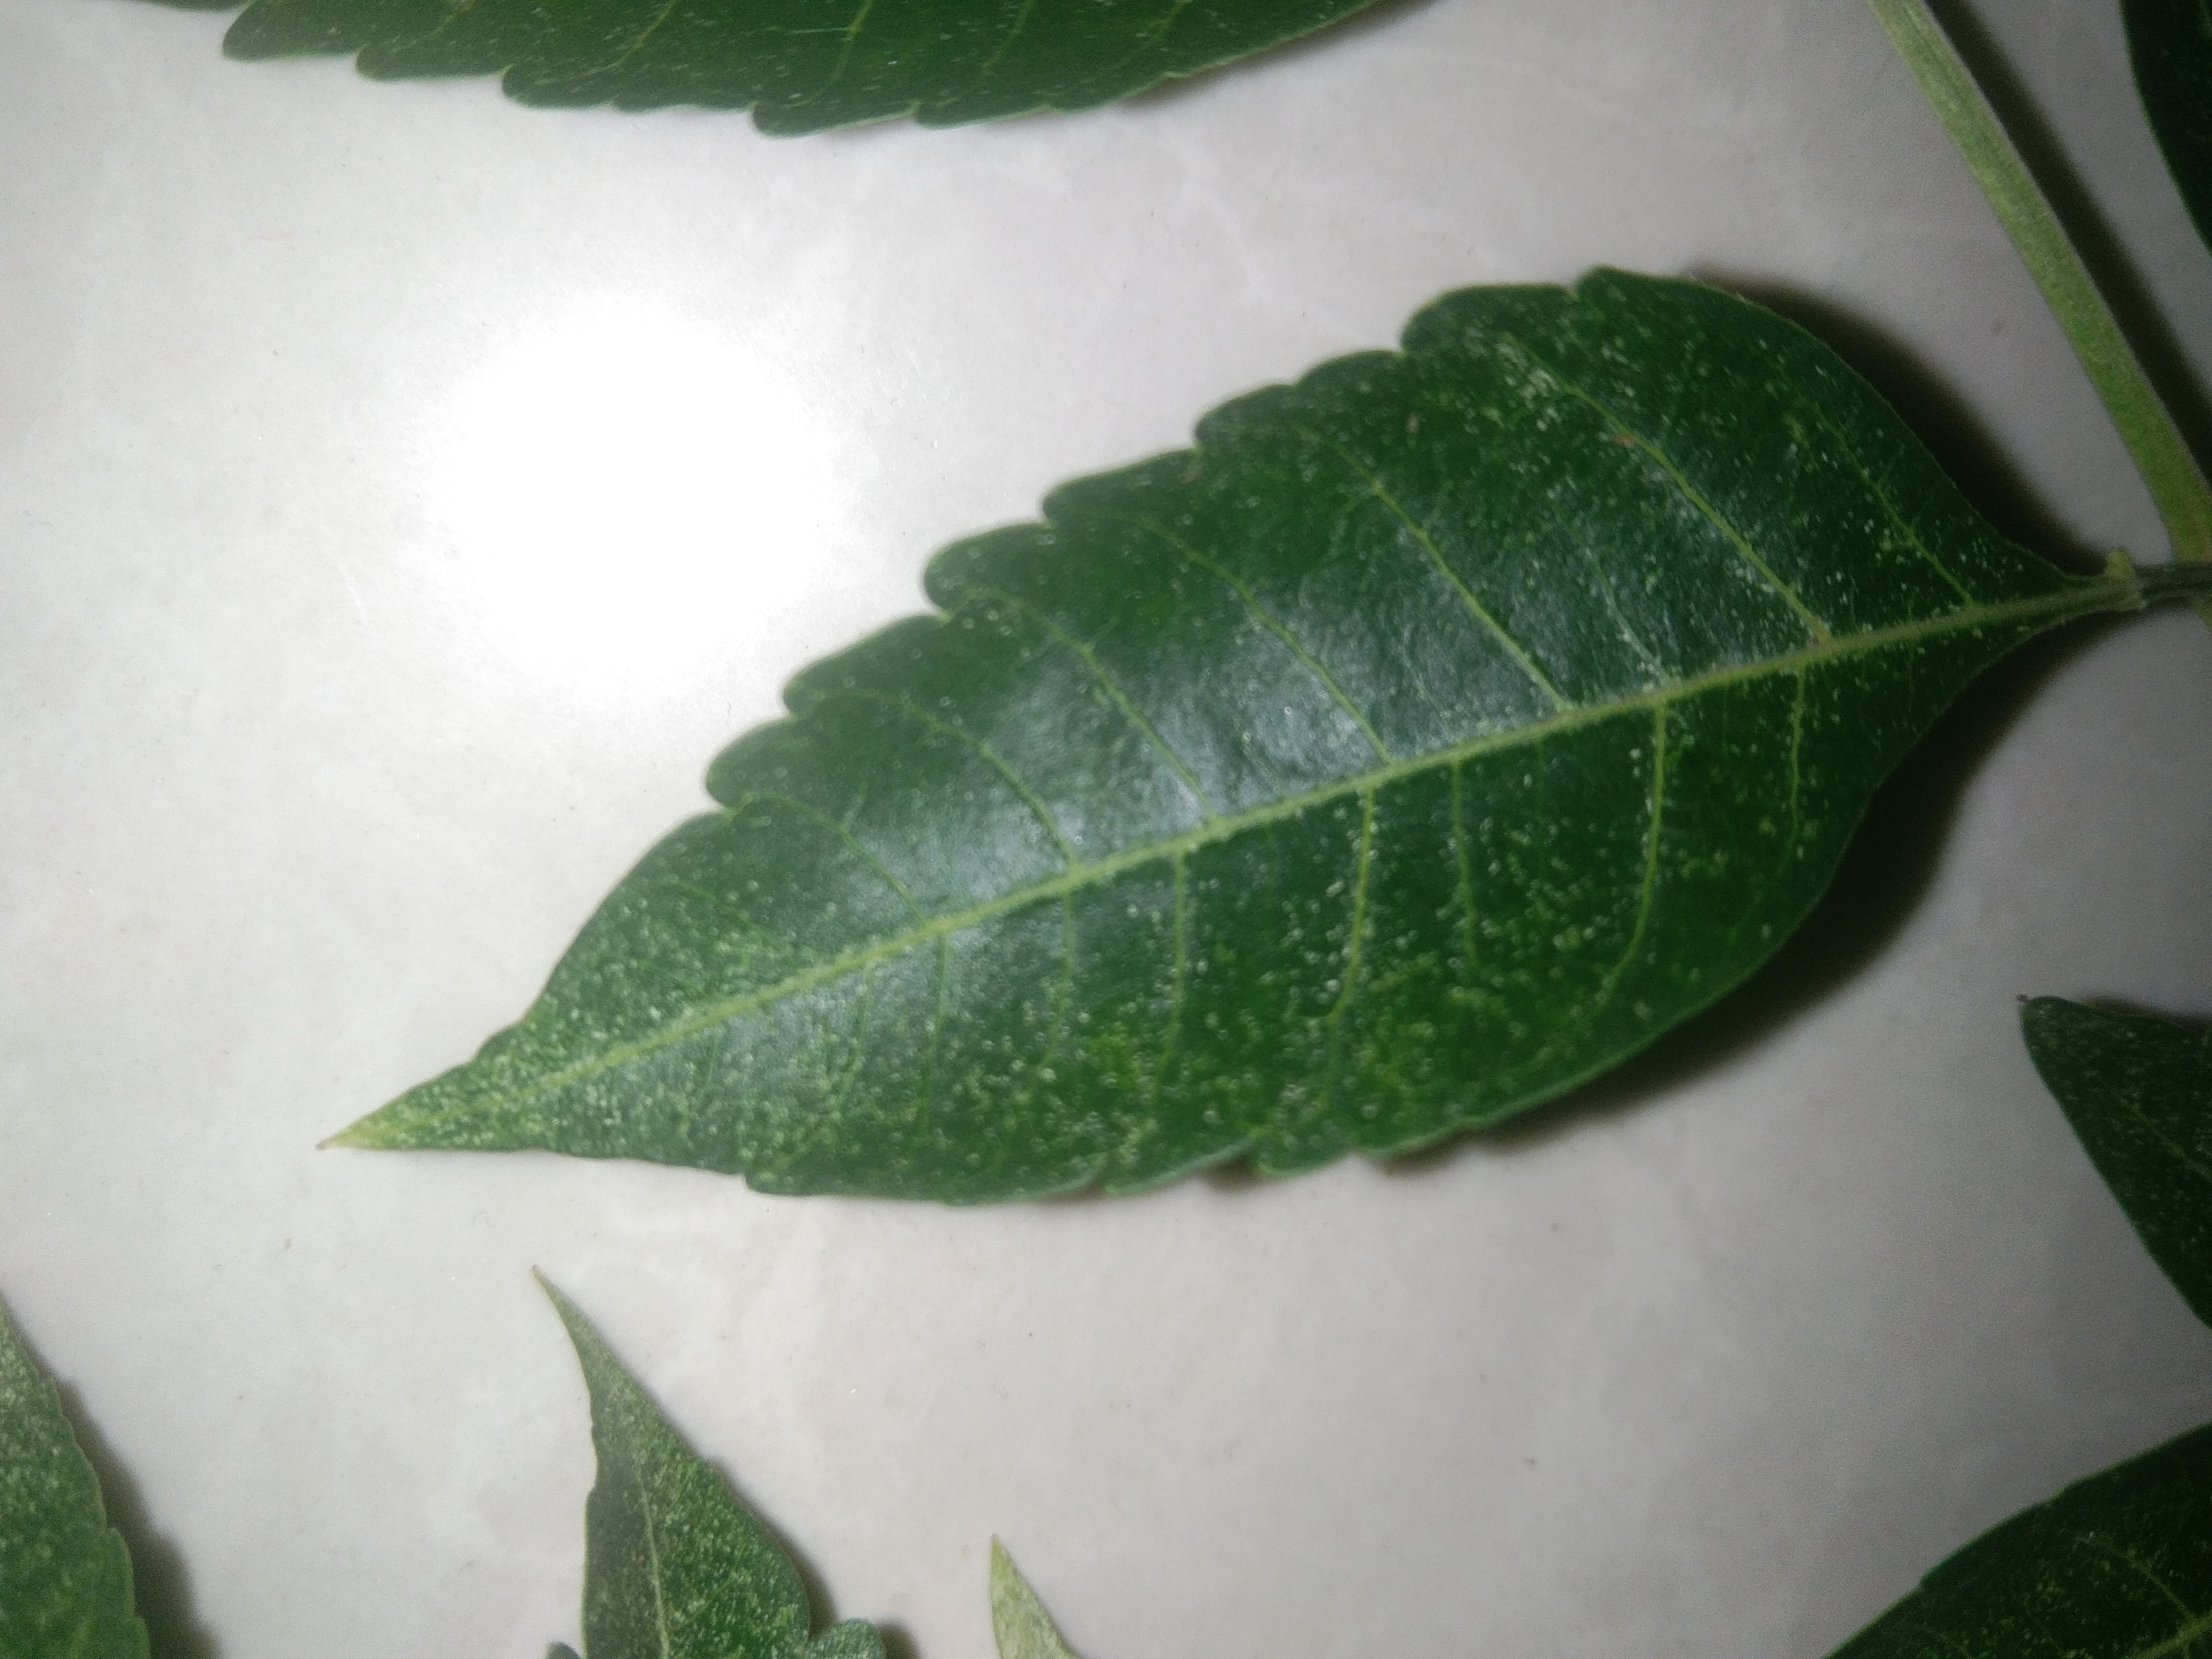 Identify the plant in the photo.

neem
